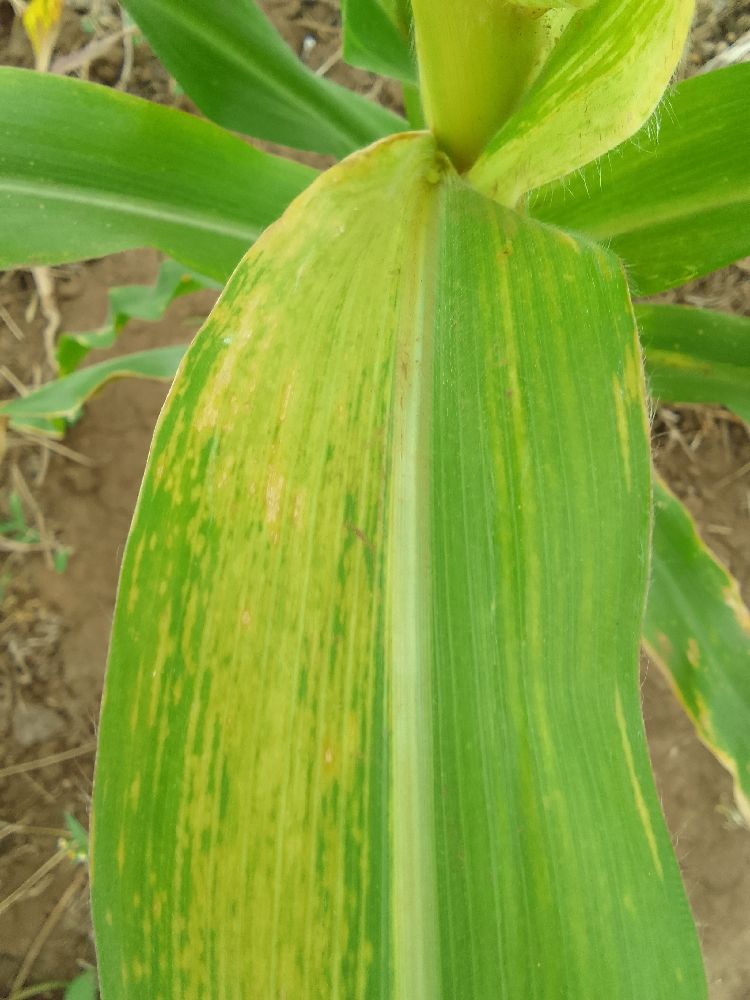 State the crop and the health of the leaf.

maize, maize lethal necrosis
